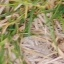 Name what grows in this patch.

grass
